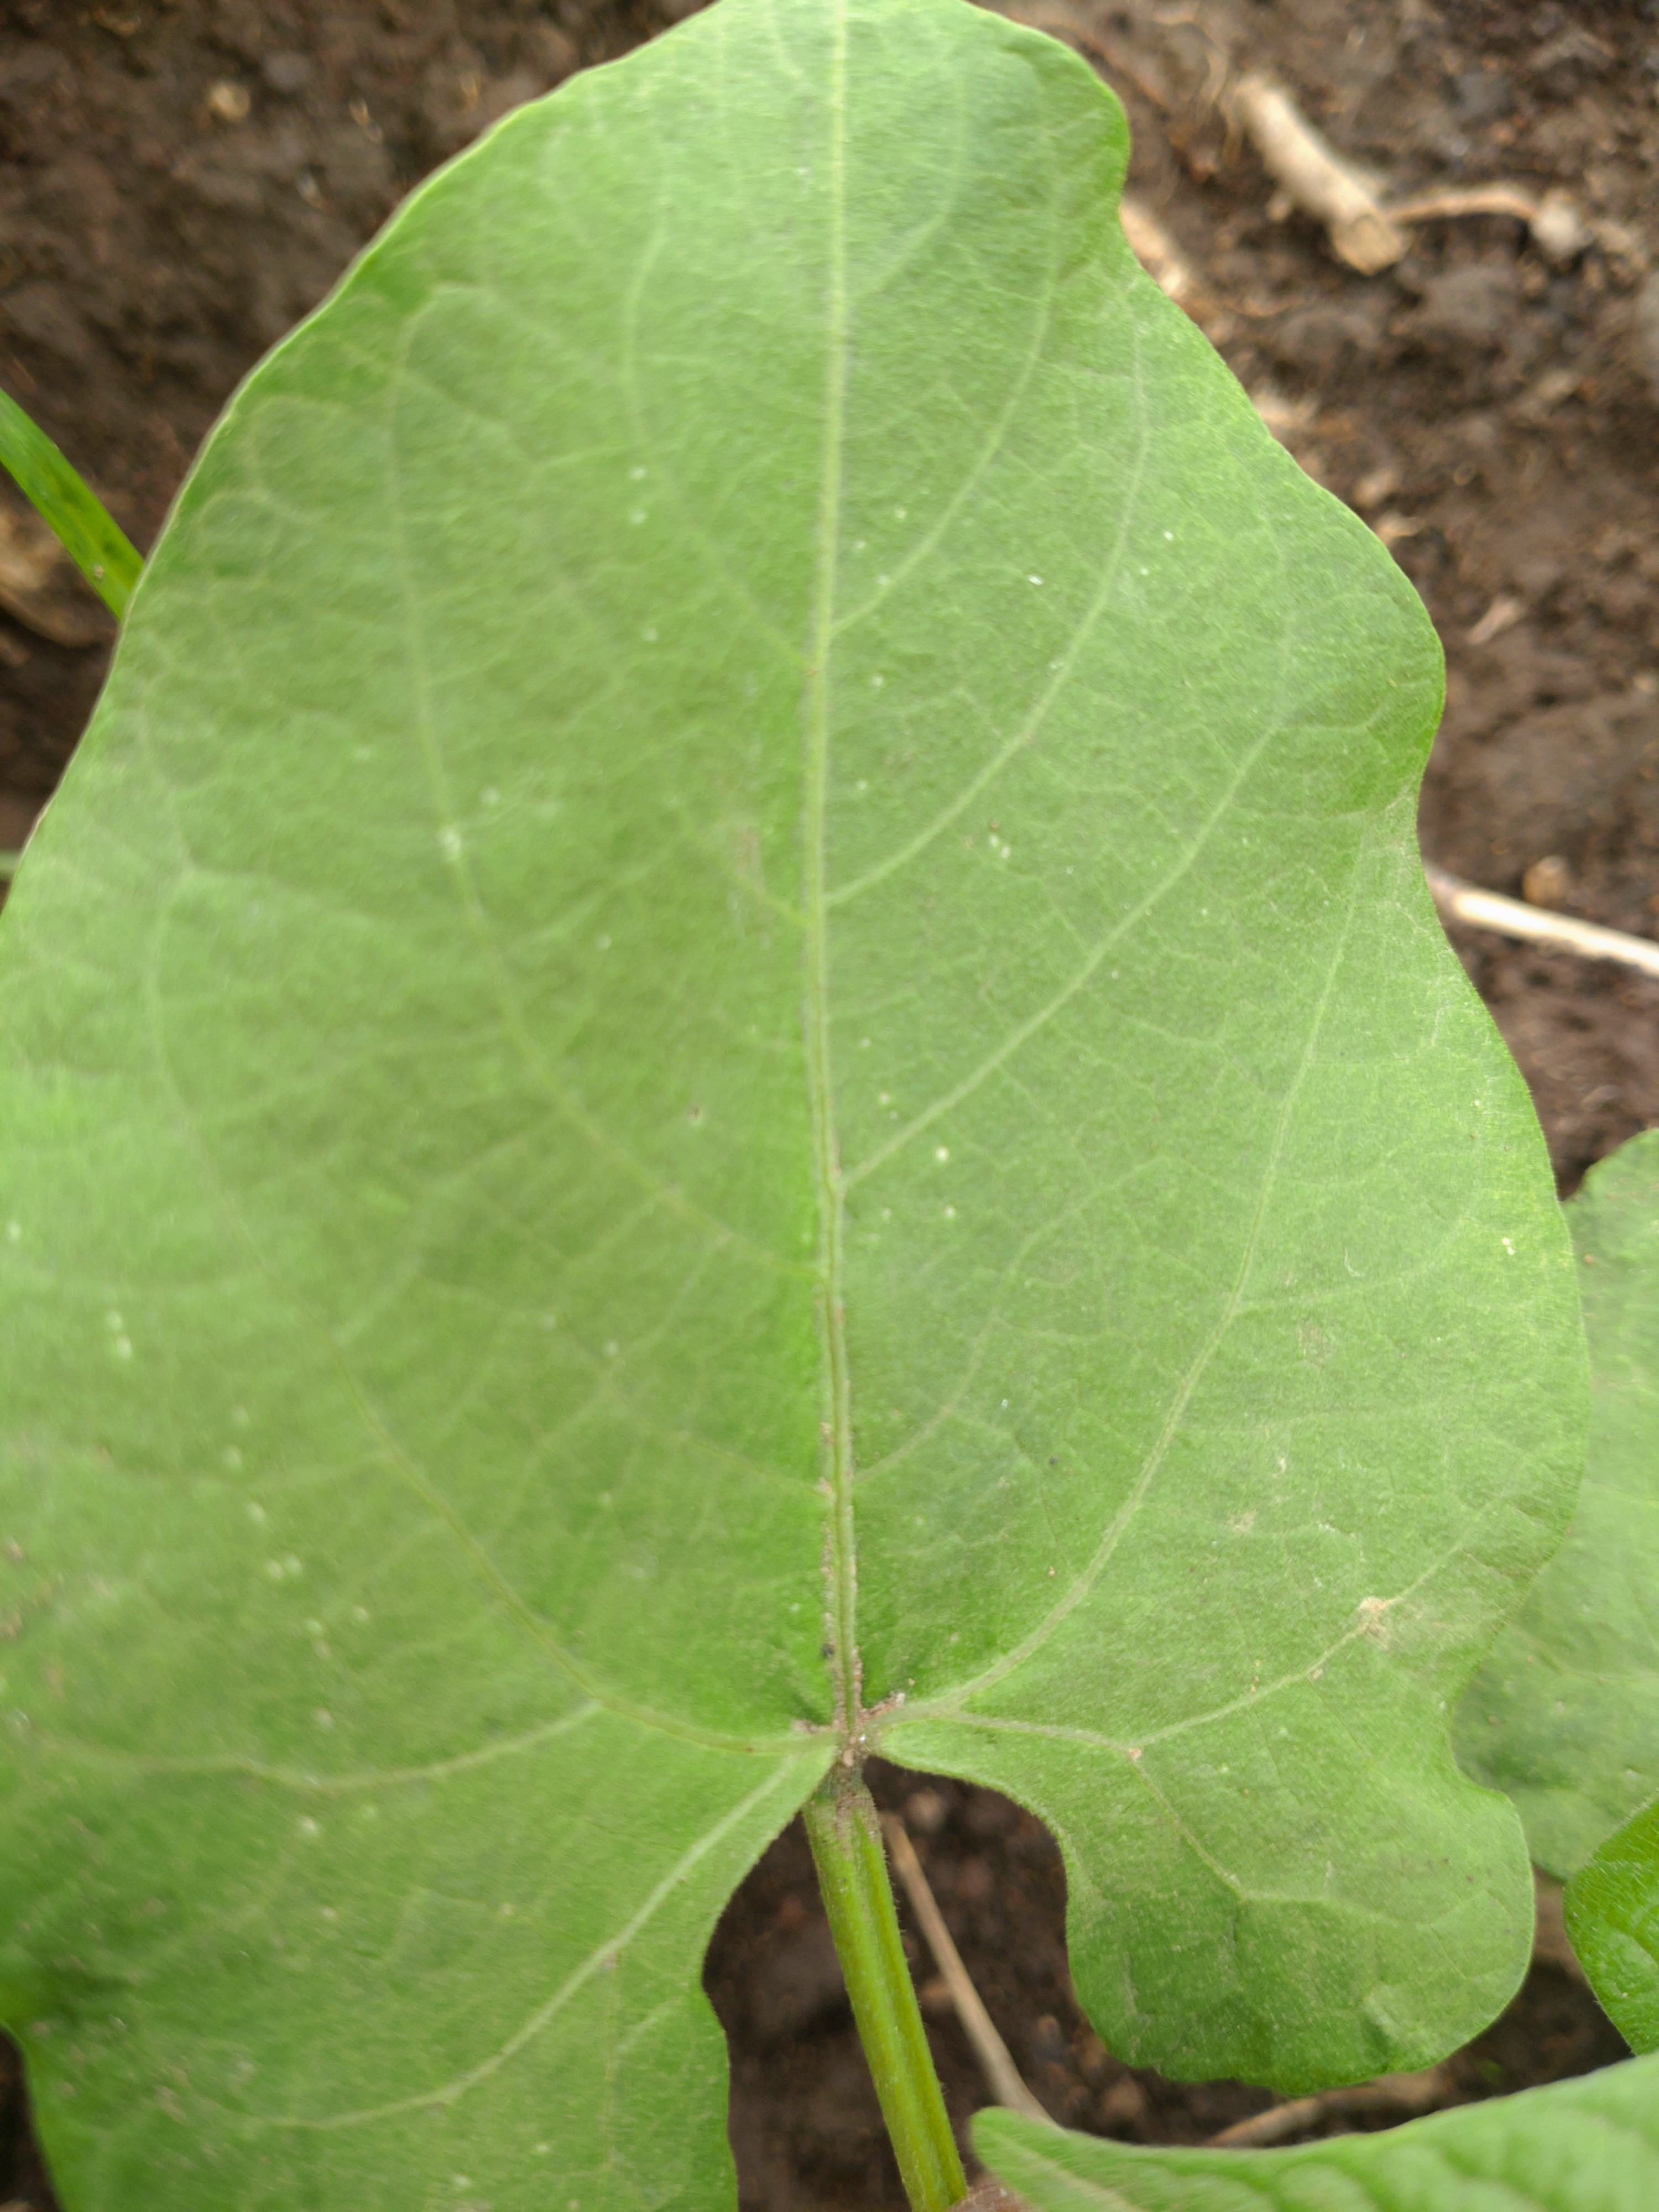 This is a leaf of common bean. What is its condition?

healthy
